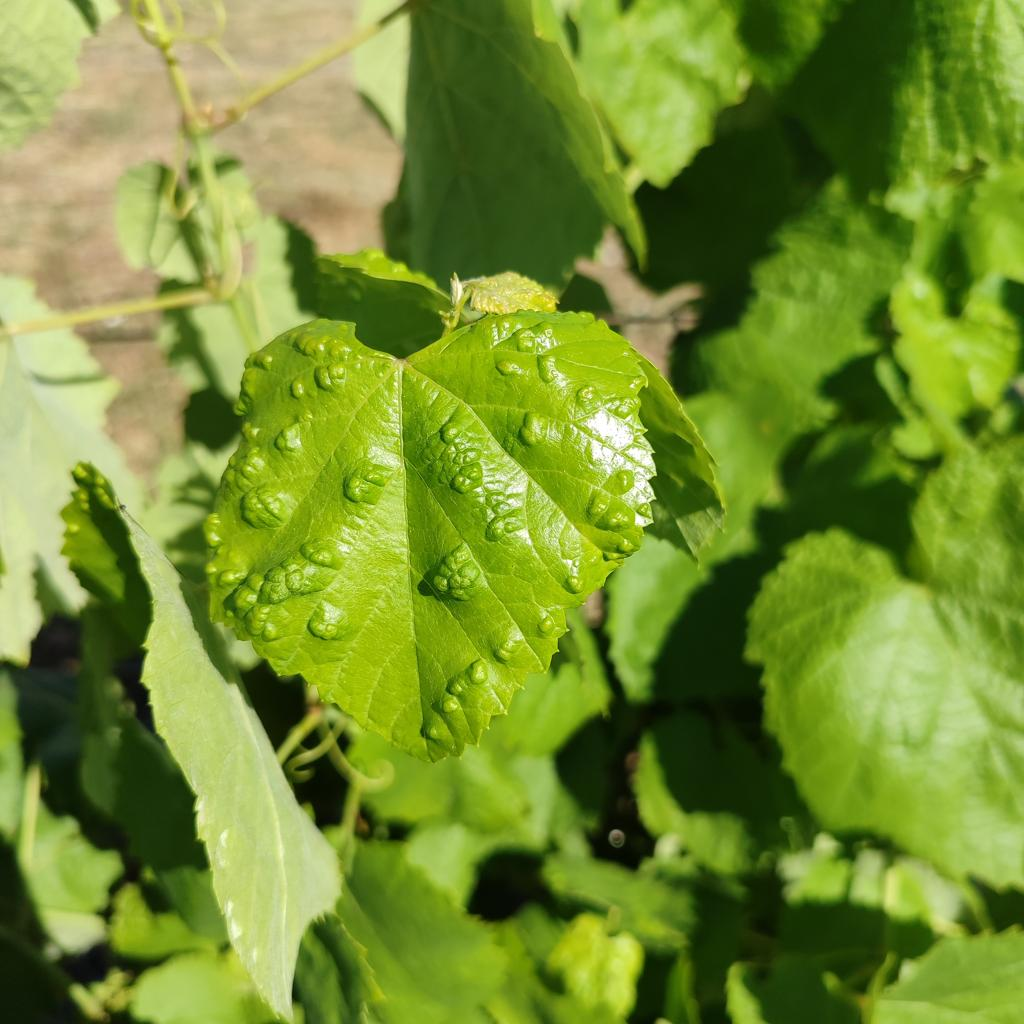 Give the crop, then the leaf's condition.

grapevine, erineum mite
